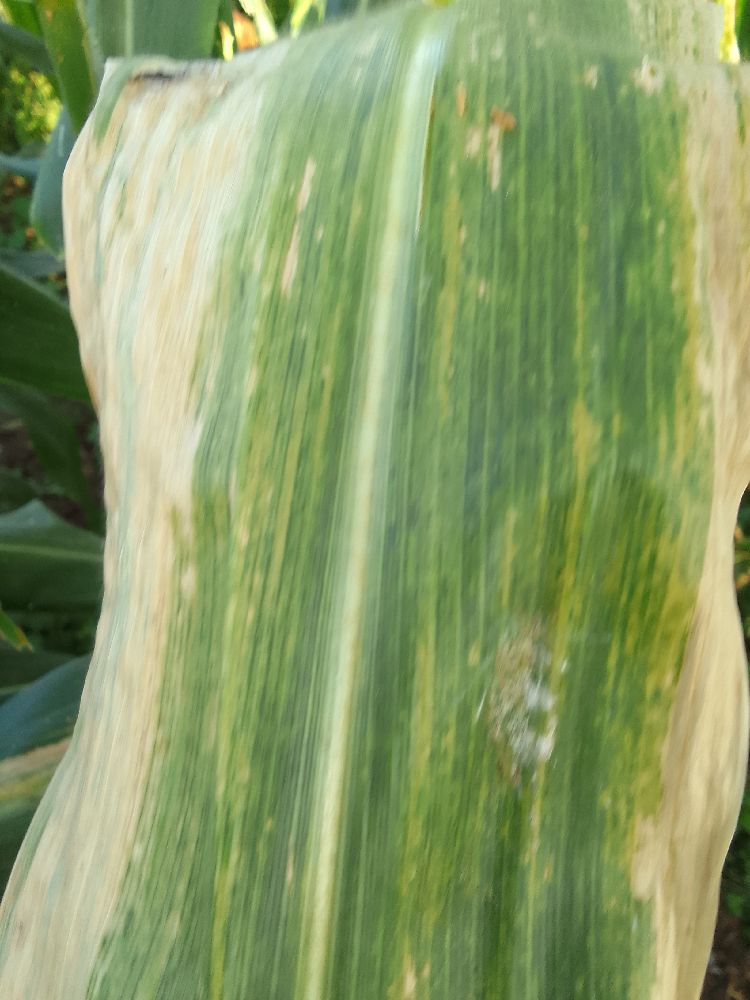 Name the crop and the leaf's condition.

maize, maize lethal necrosis
